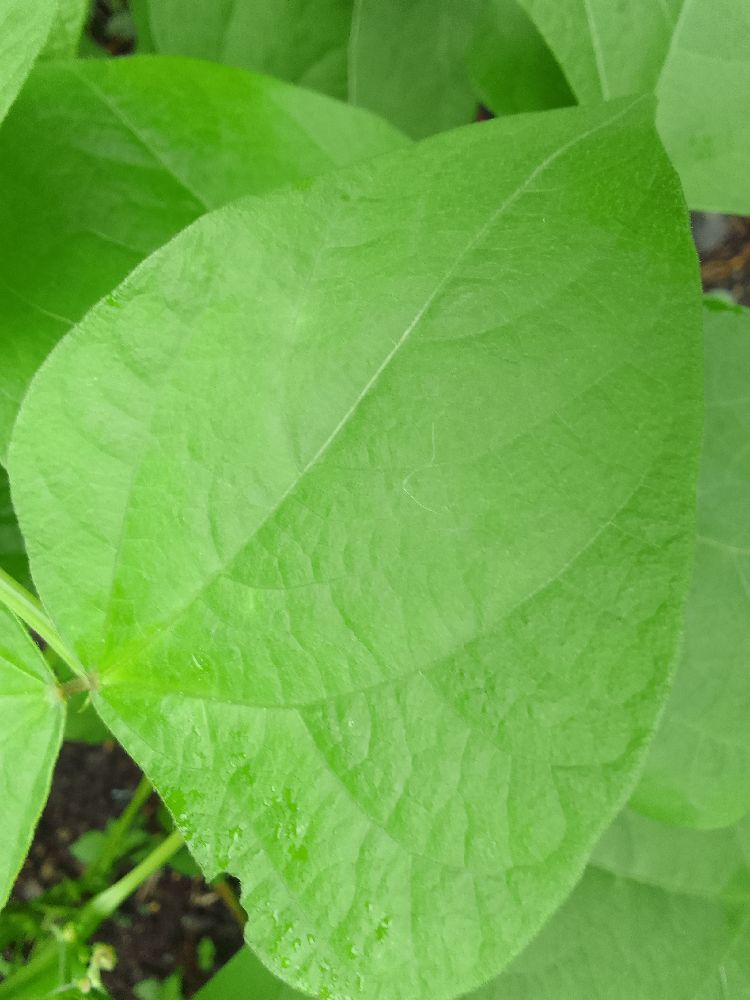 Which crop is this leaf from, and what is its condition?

common bean, healthy
